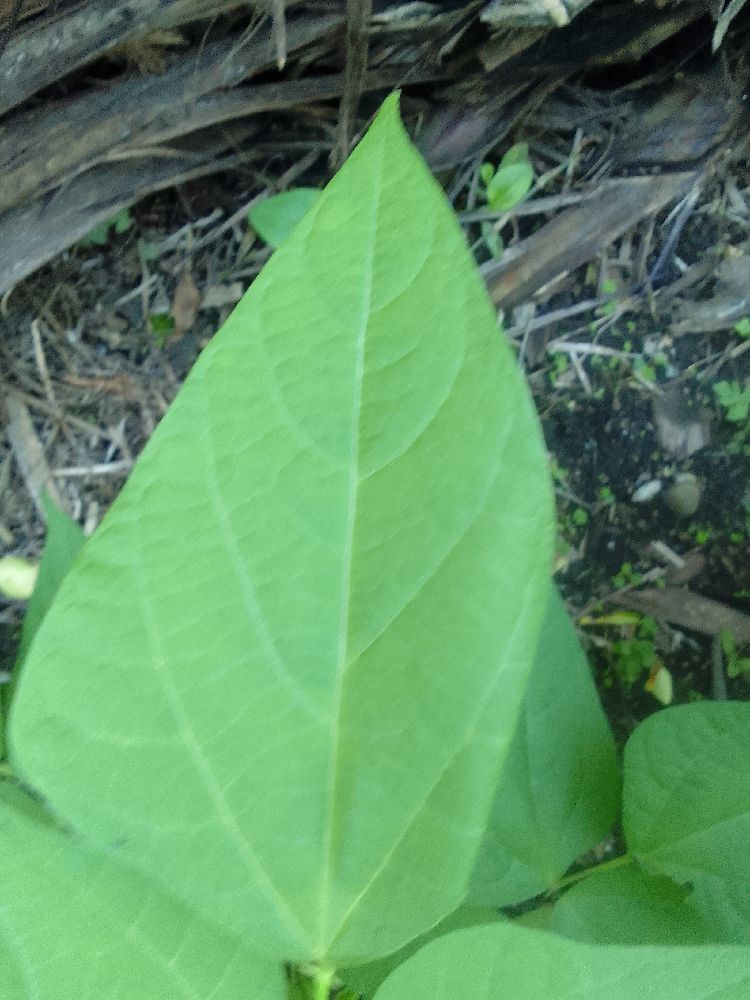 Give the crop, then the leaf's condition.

common bean, healthy
